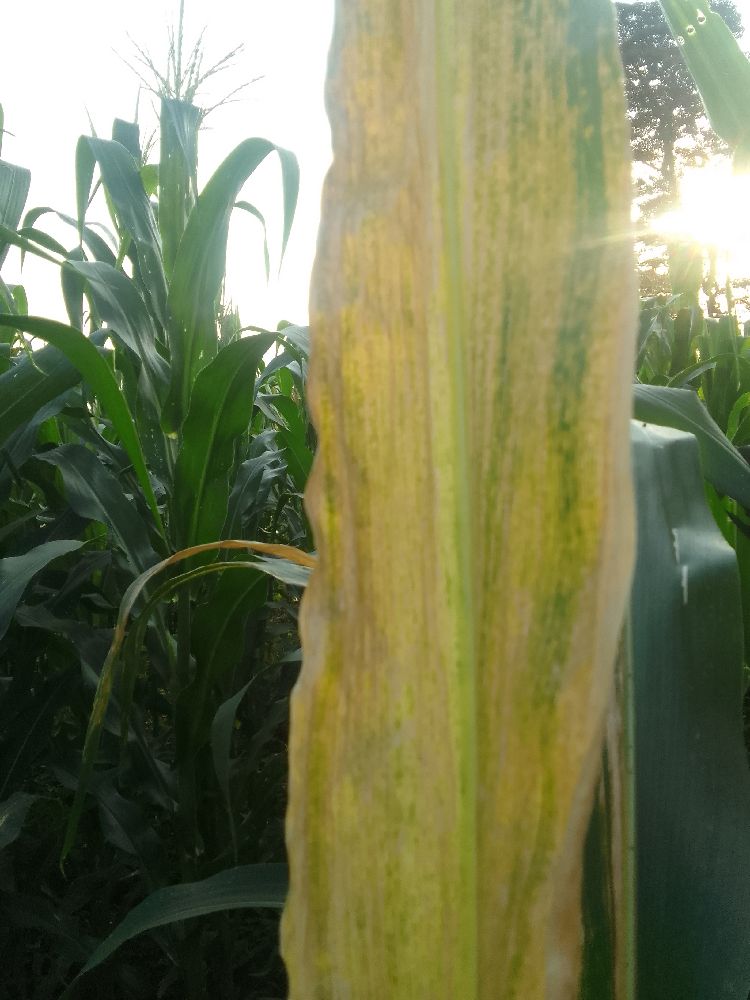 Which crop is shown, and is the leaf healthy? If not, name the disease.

maize, maize lethal necrosis
